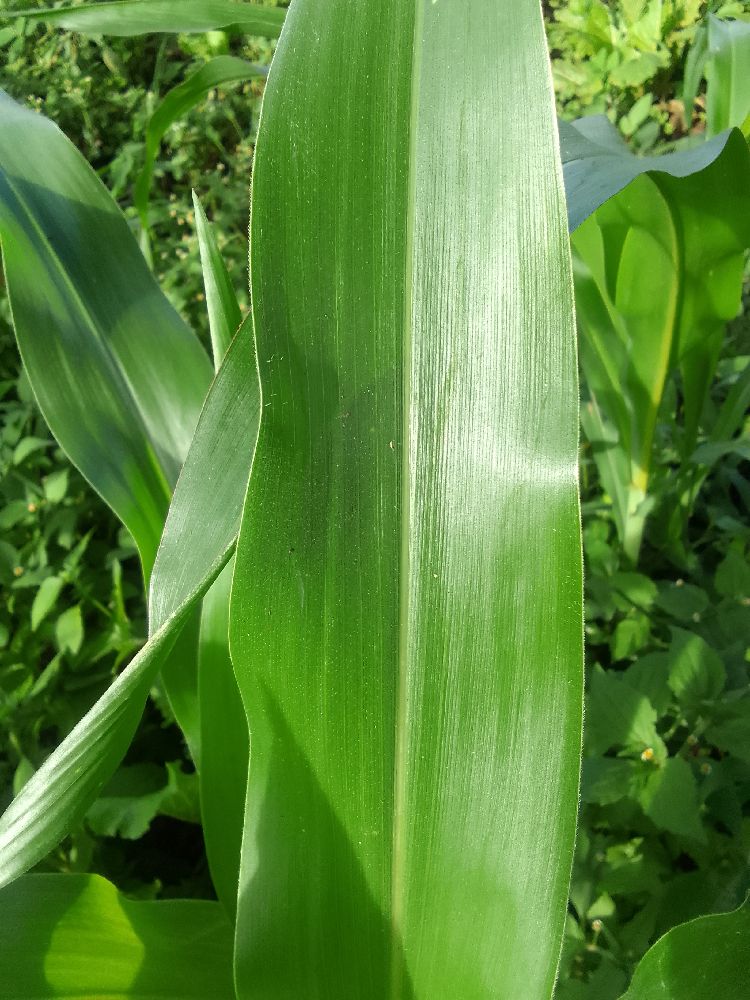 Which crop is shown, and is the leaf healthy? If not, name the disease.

maize, healthy
